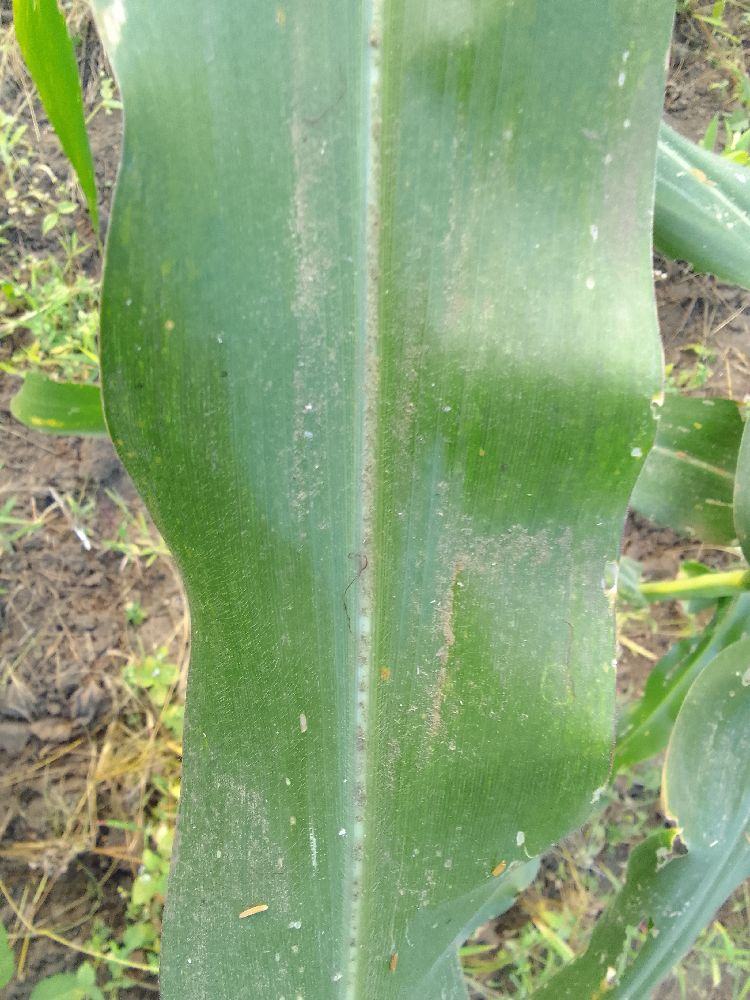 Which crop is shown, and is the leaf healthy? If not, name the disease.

maize, healthy
